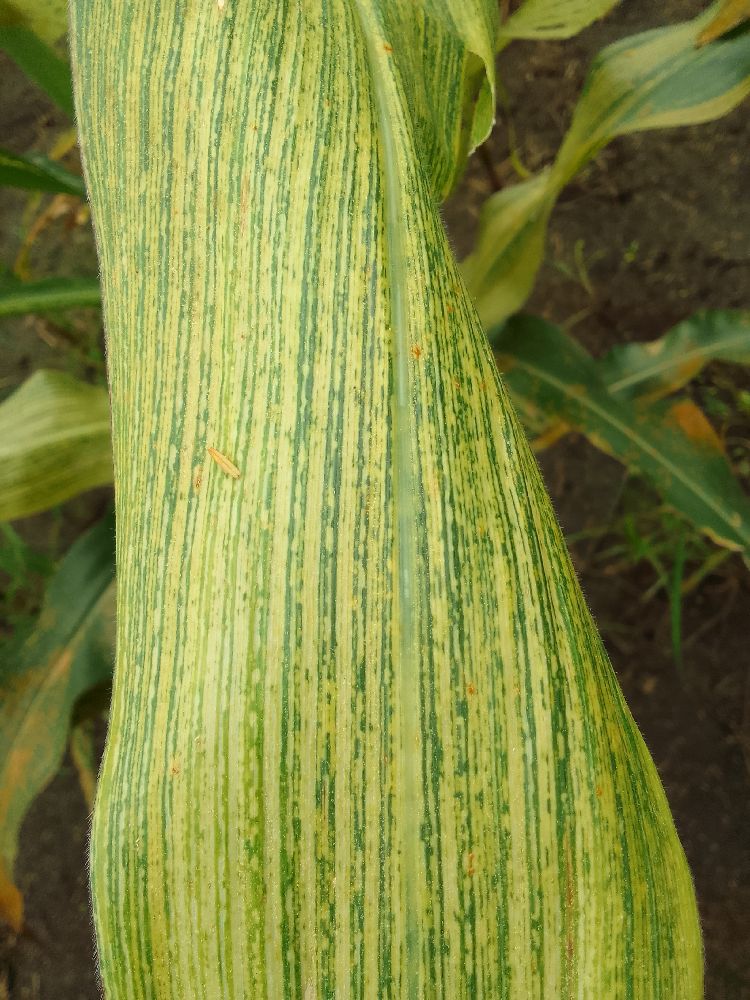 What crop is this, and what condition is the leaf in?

maize, maize streak virus
